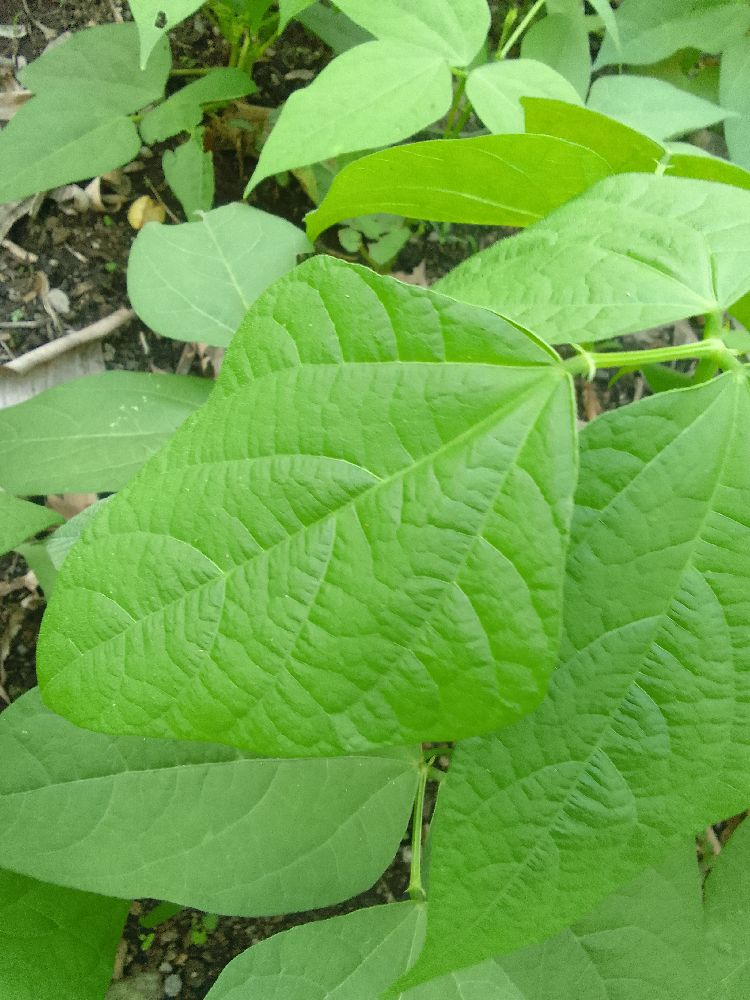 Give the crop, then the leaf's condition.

common bean, healthy
